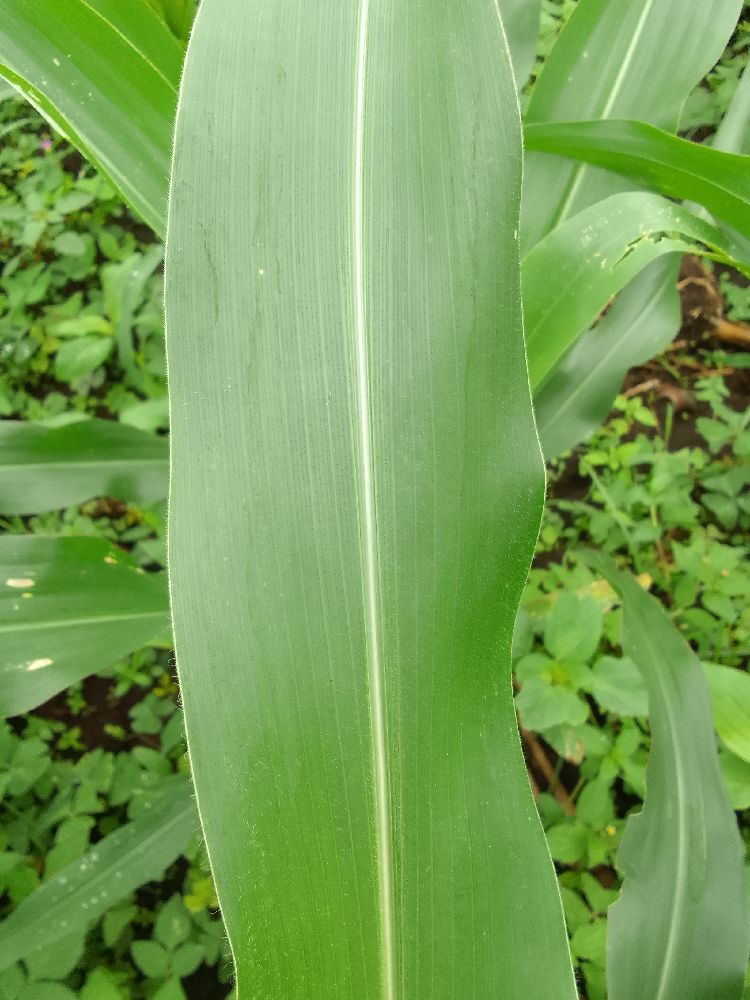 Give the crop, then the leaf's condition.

maize, healthy
